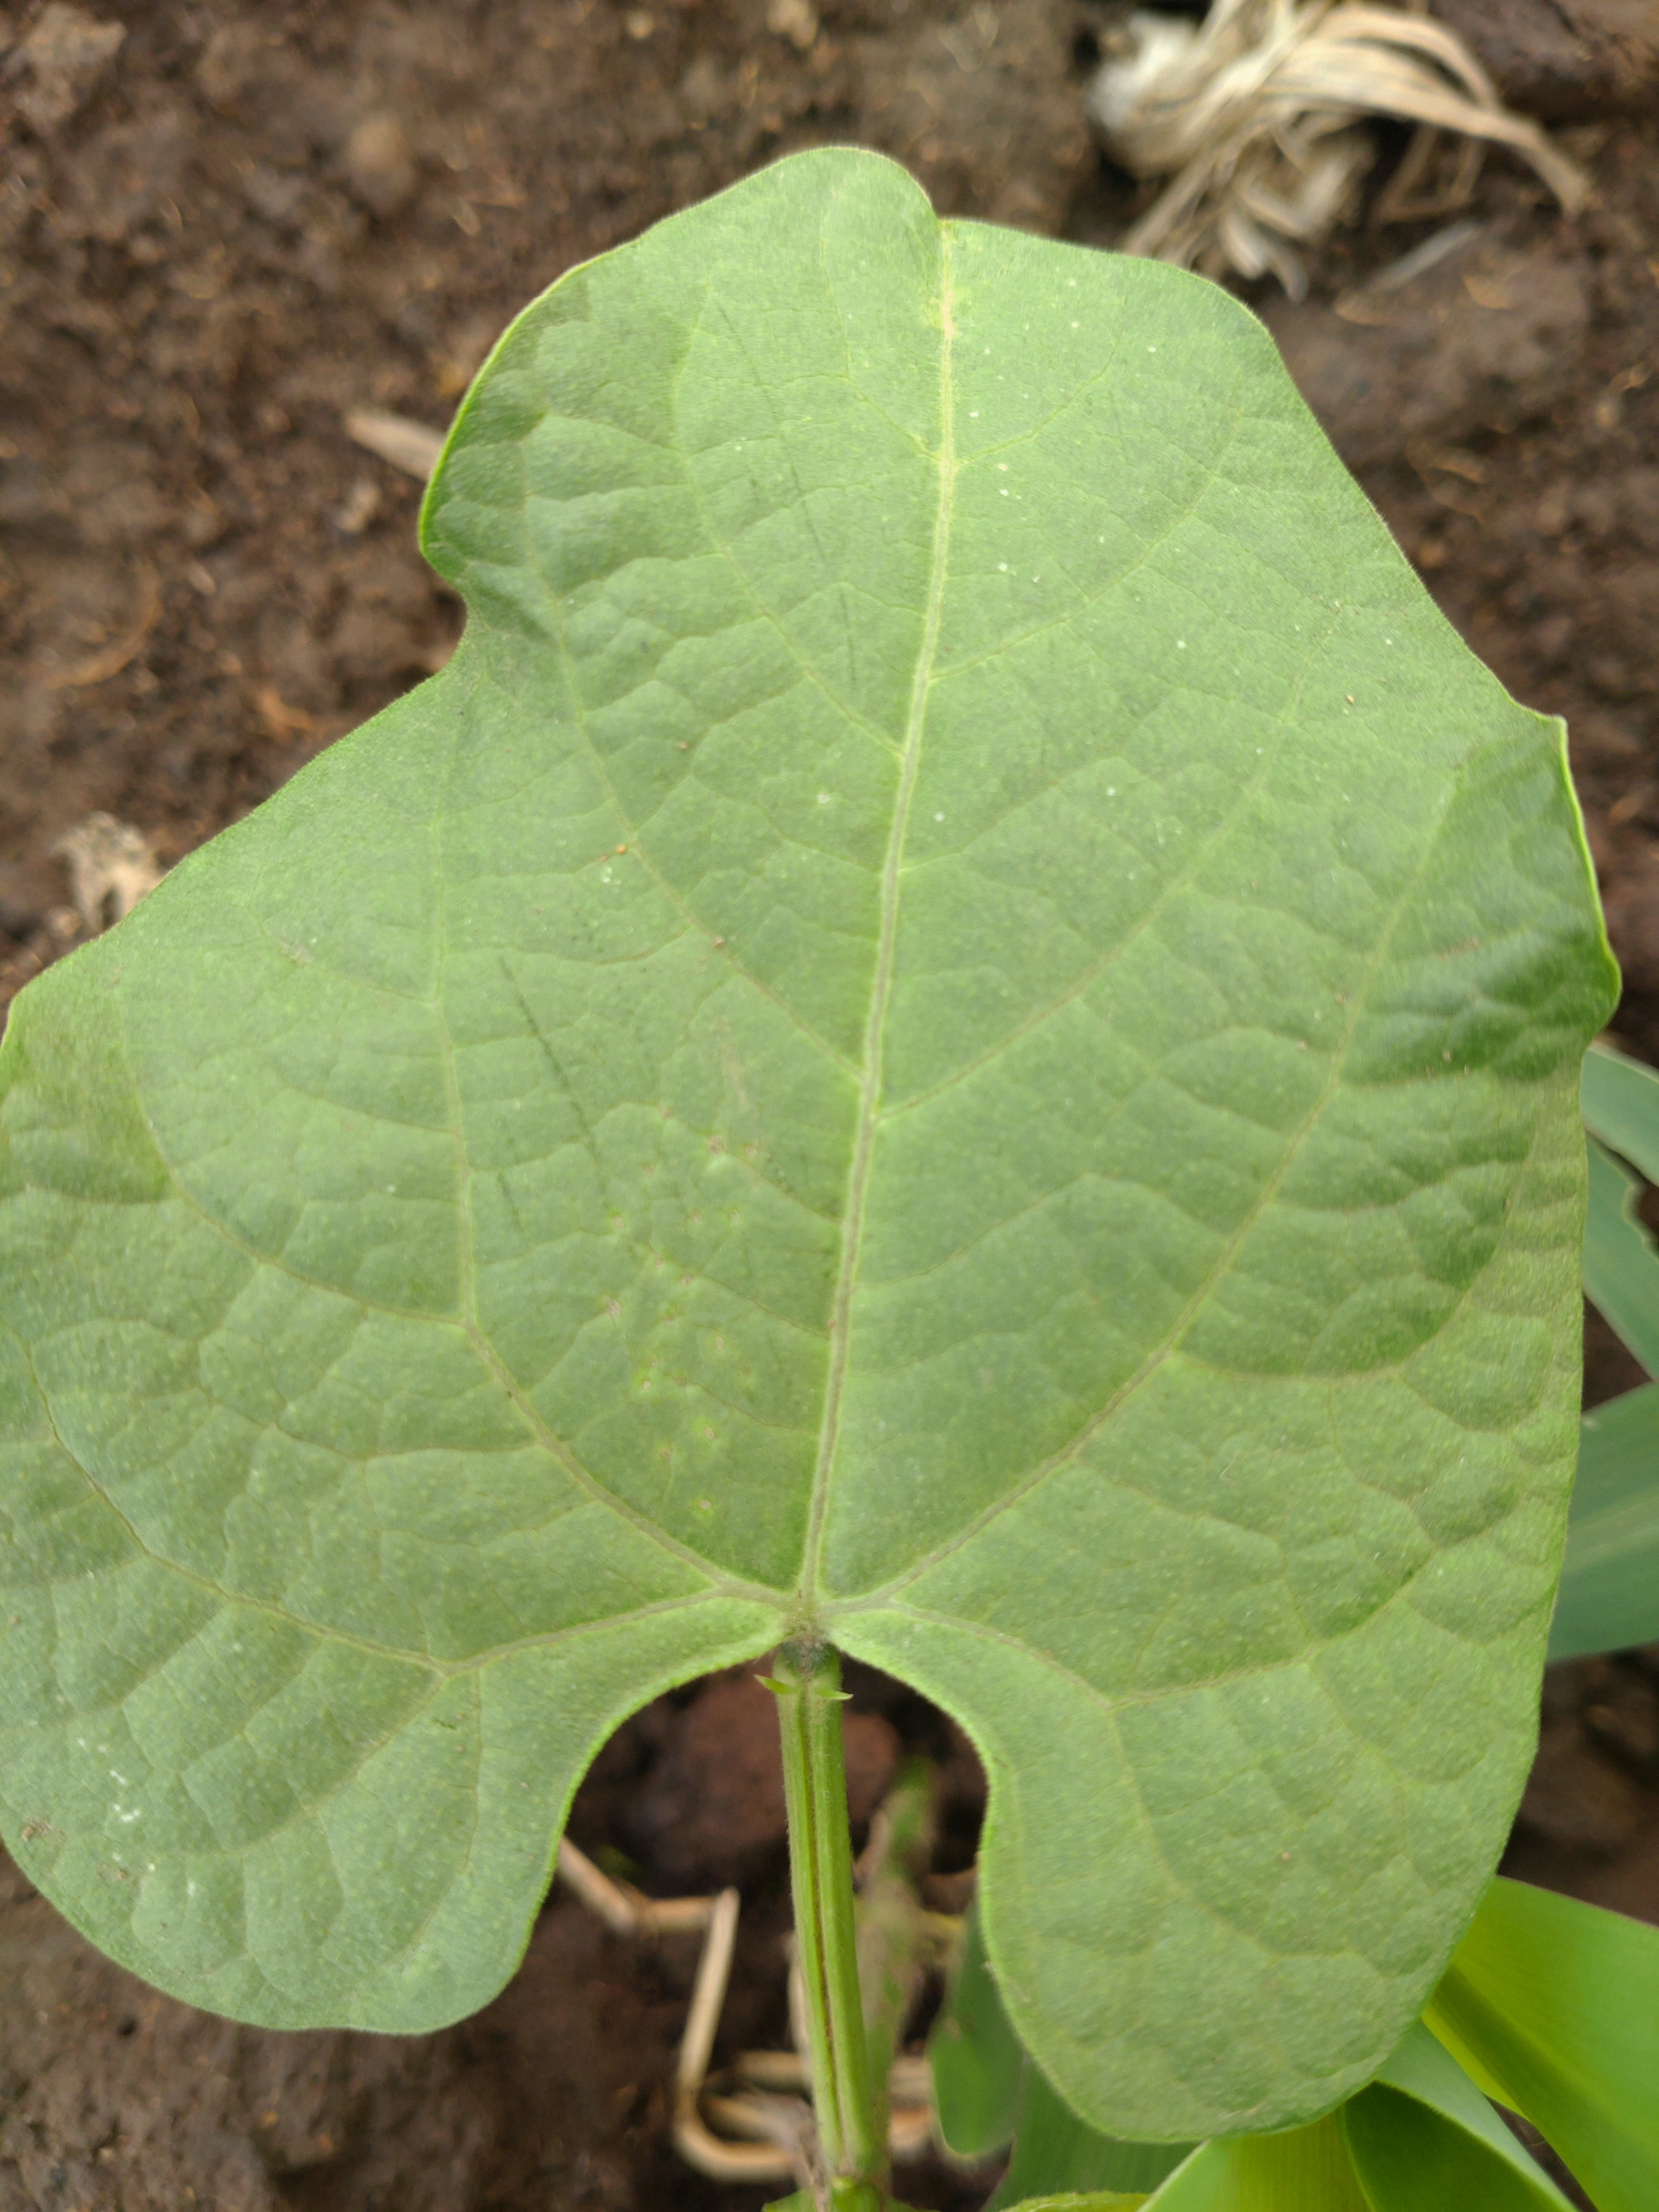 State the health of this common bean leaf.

healthy
